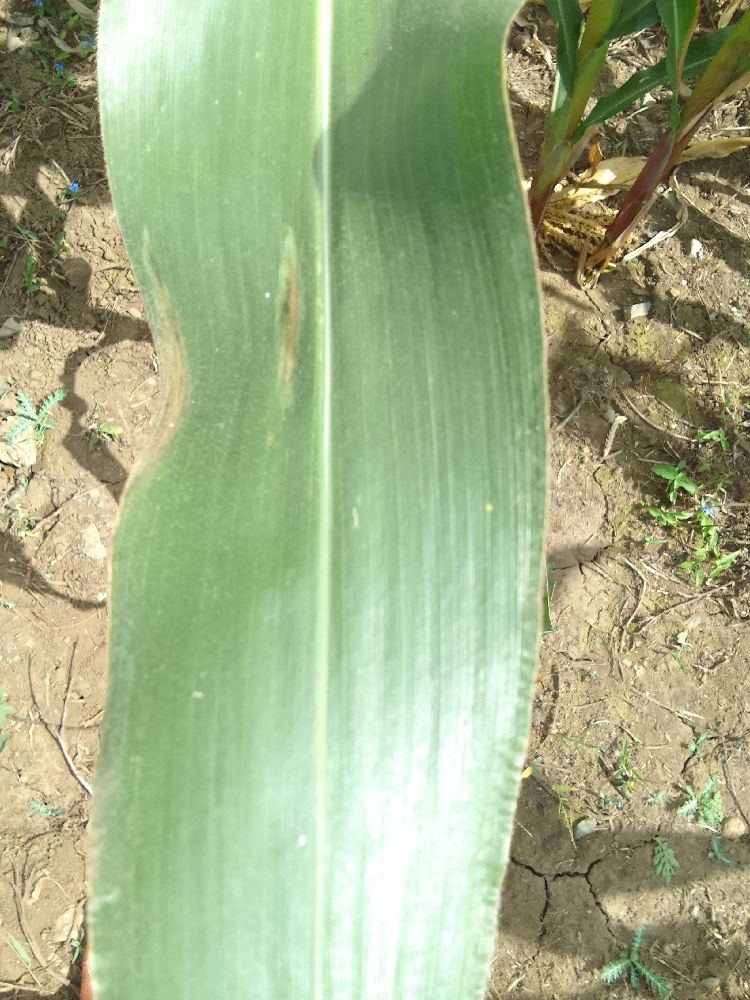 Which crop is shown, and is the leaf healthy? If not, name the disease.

maize, healthy
